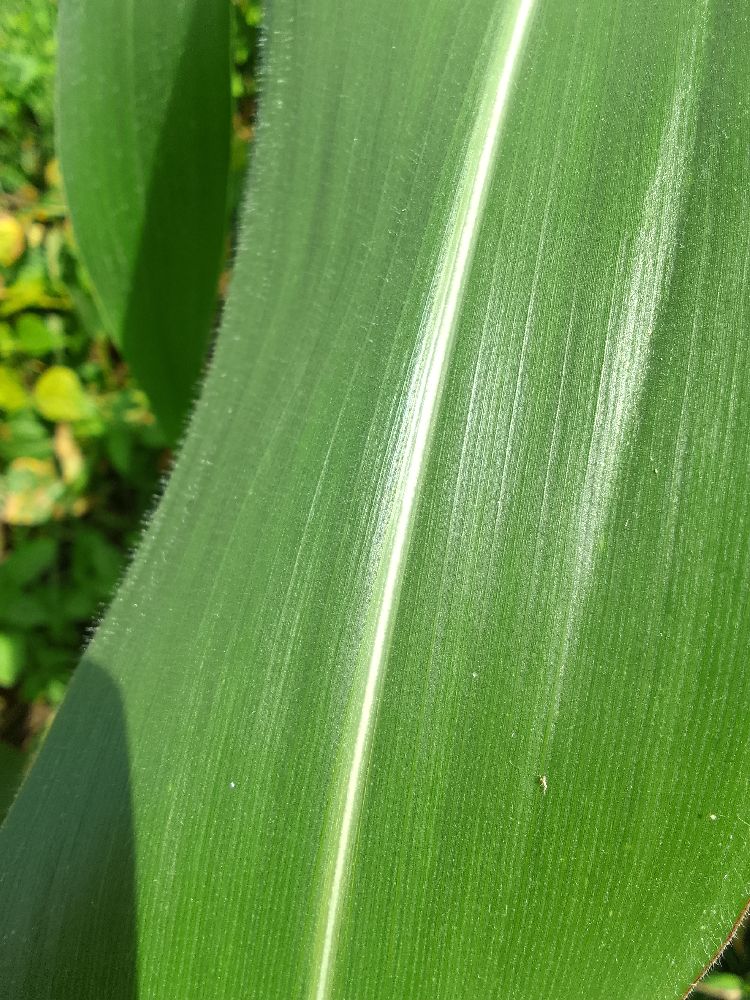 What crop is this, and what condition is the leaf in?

maize, healthy
